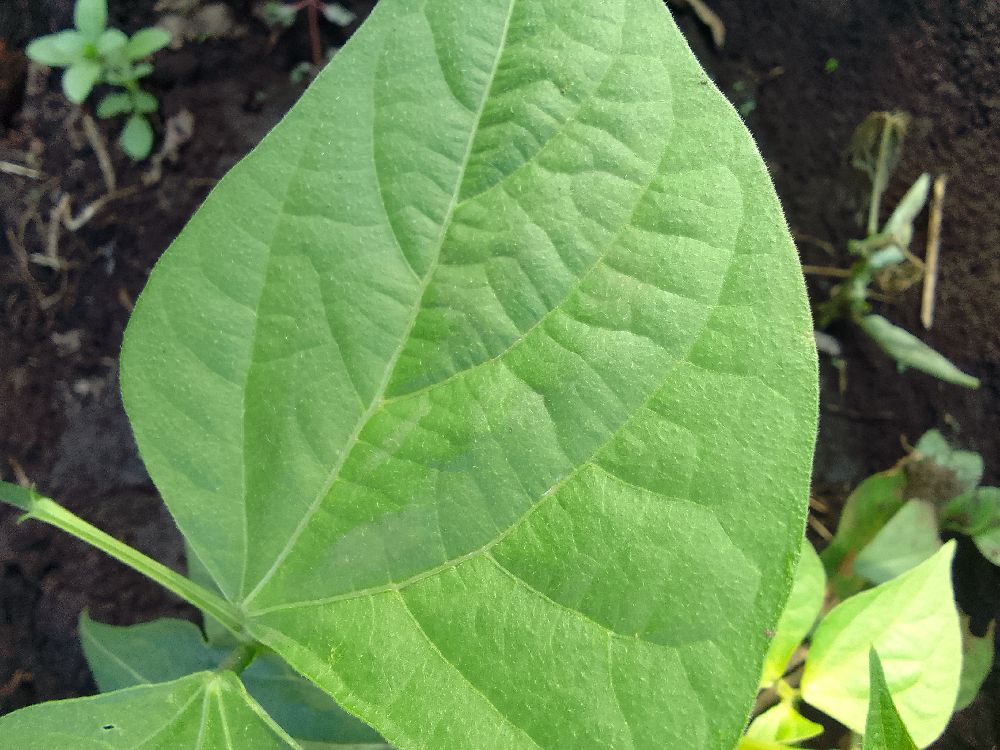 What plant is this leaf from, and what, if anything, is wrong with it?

common bean, healthy
